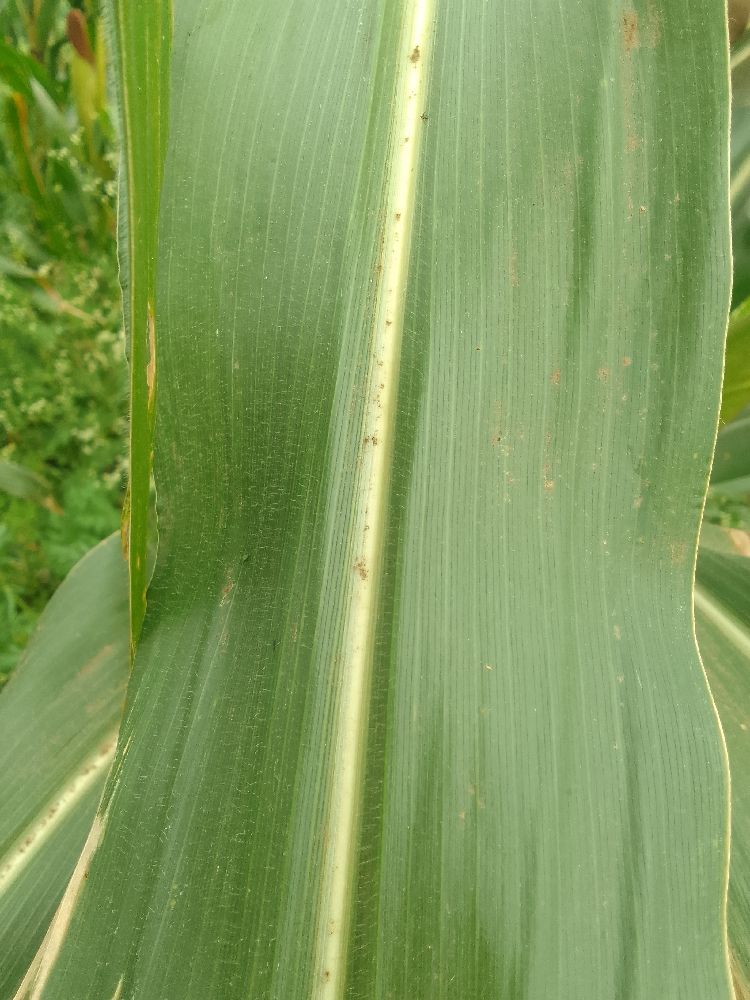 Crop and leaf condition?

maize, healthy
